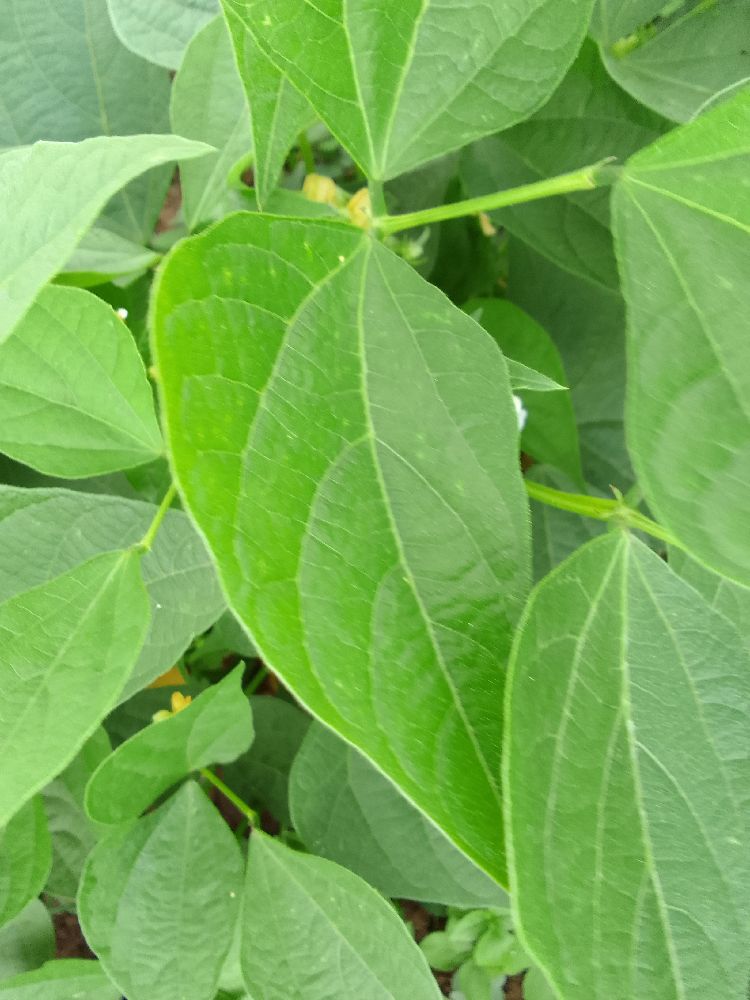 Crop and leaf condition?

common bean, healthy
